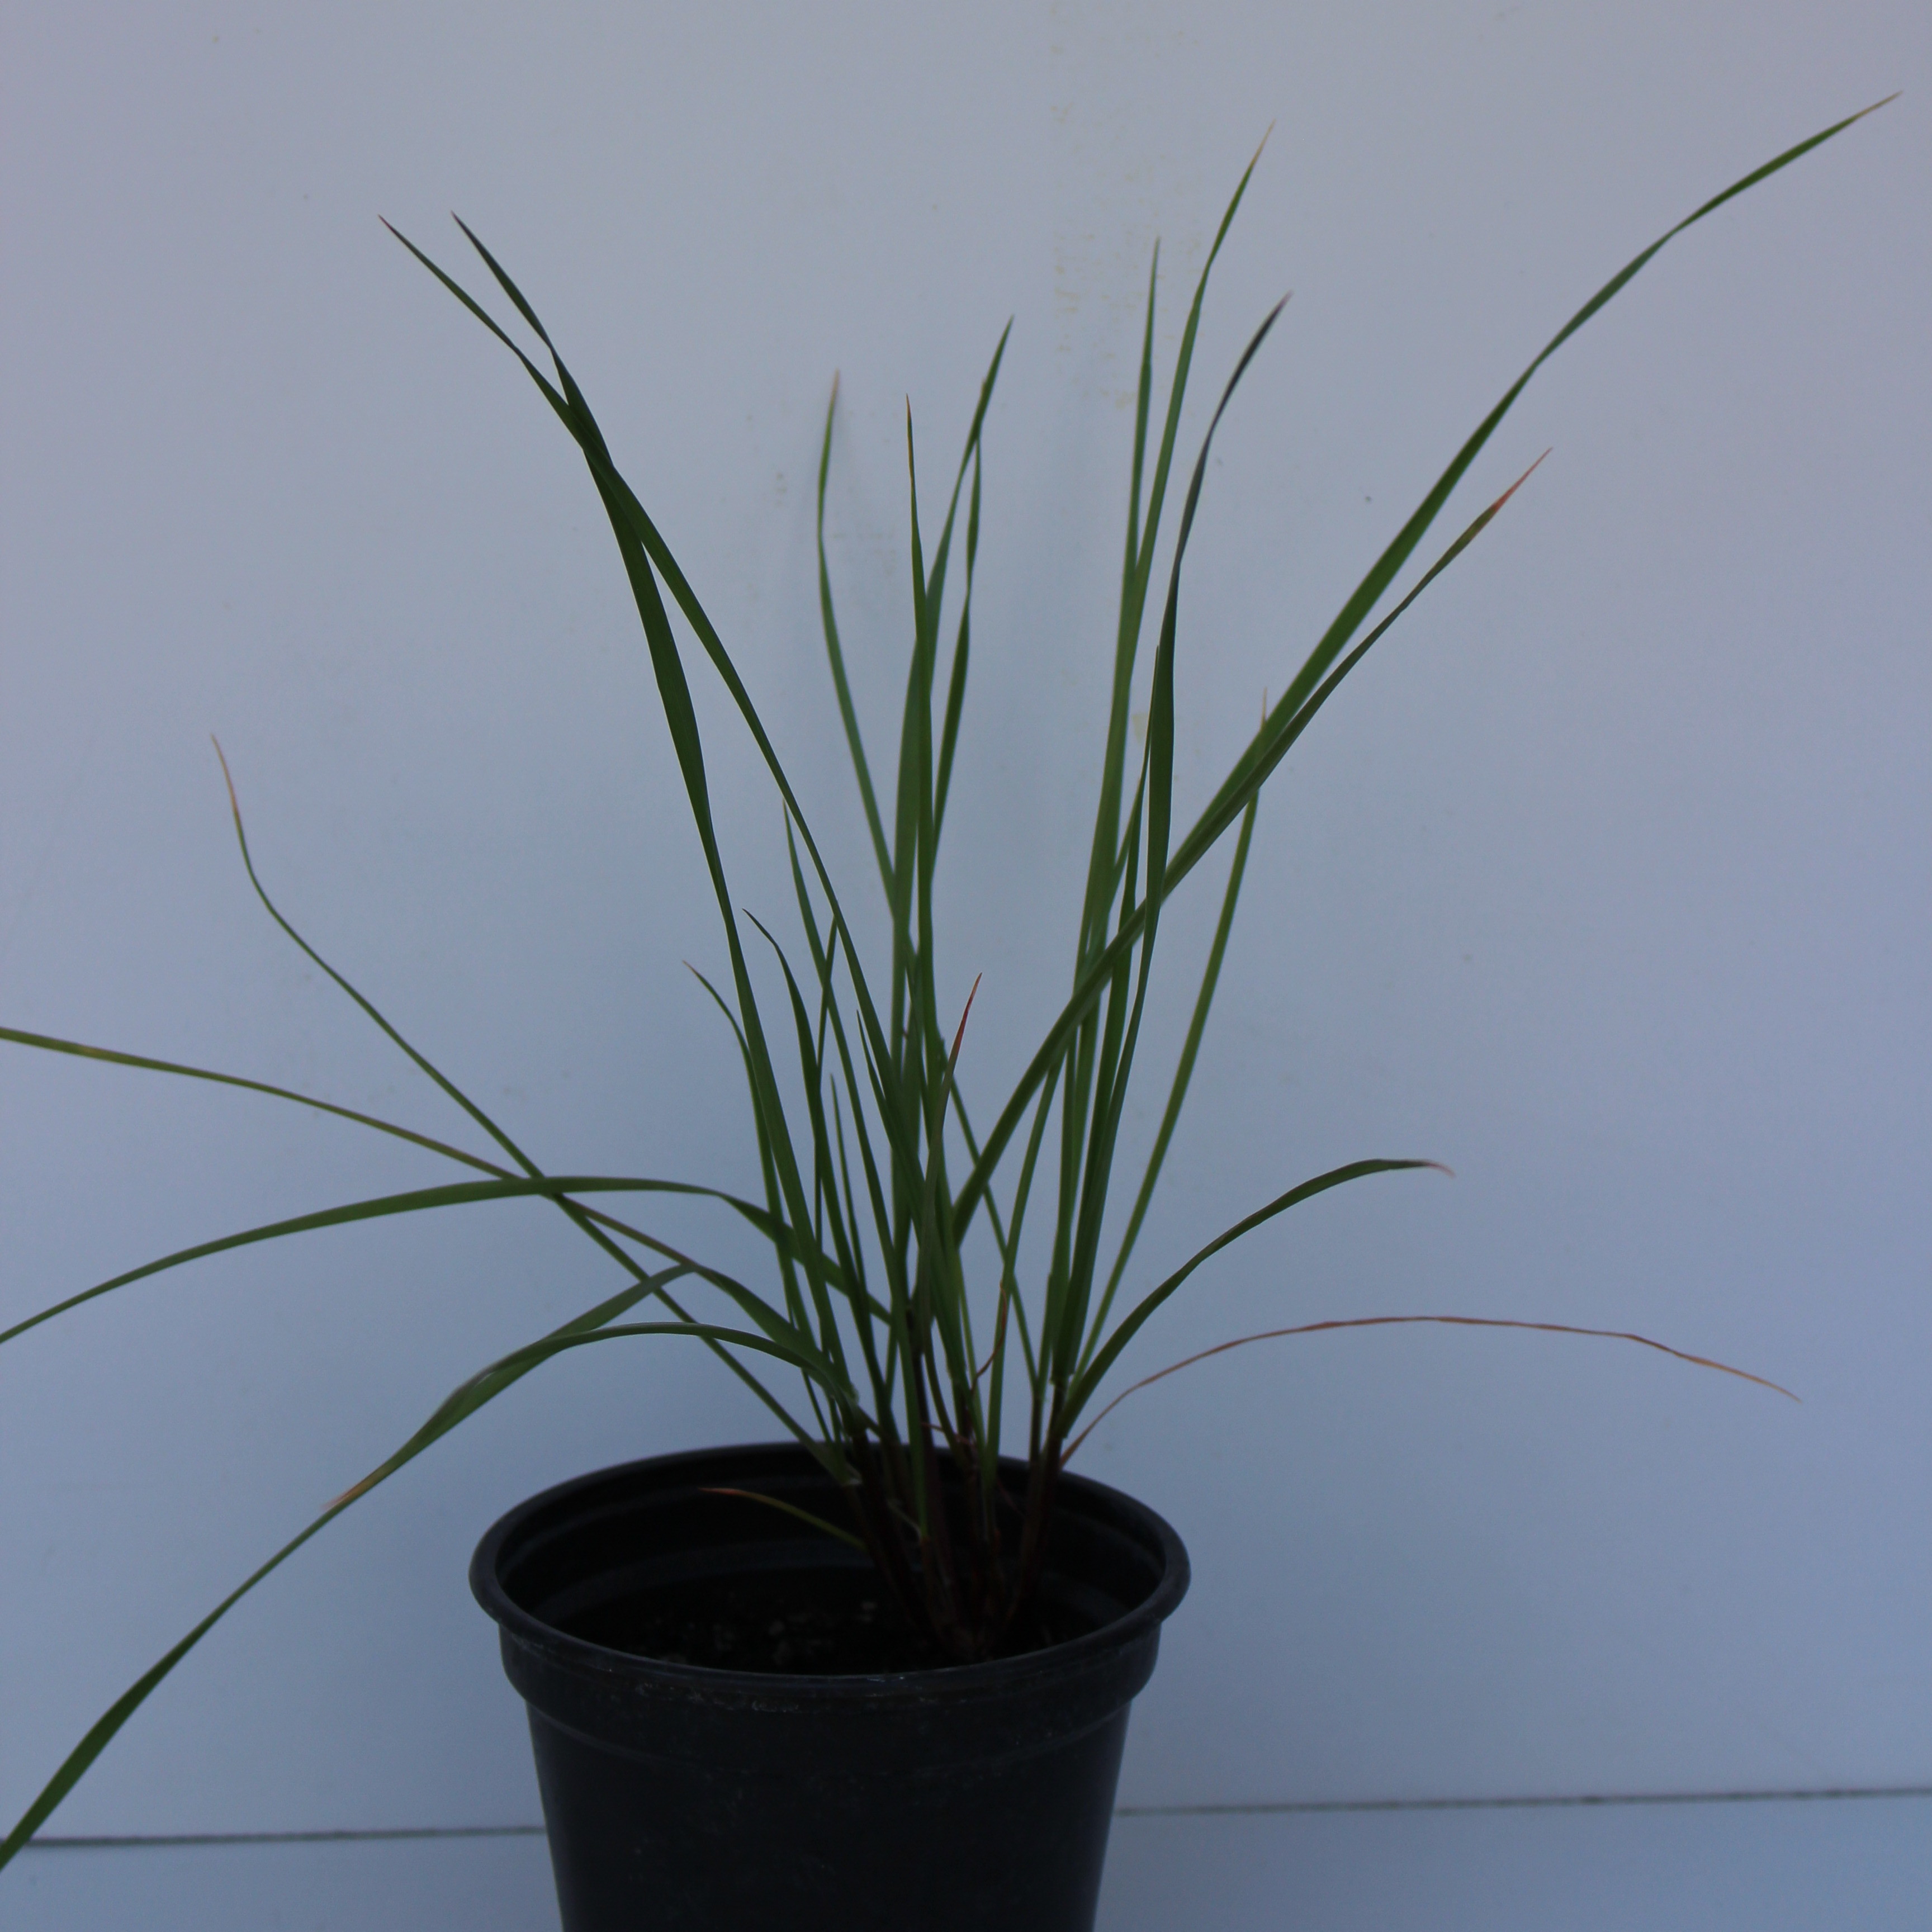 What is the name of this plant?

Lolium multiflorum
